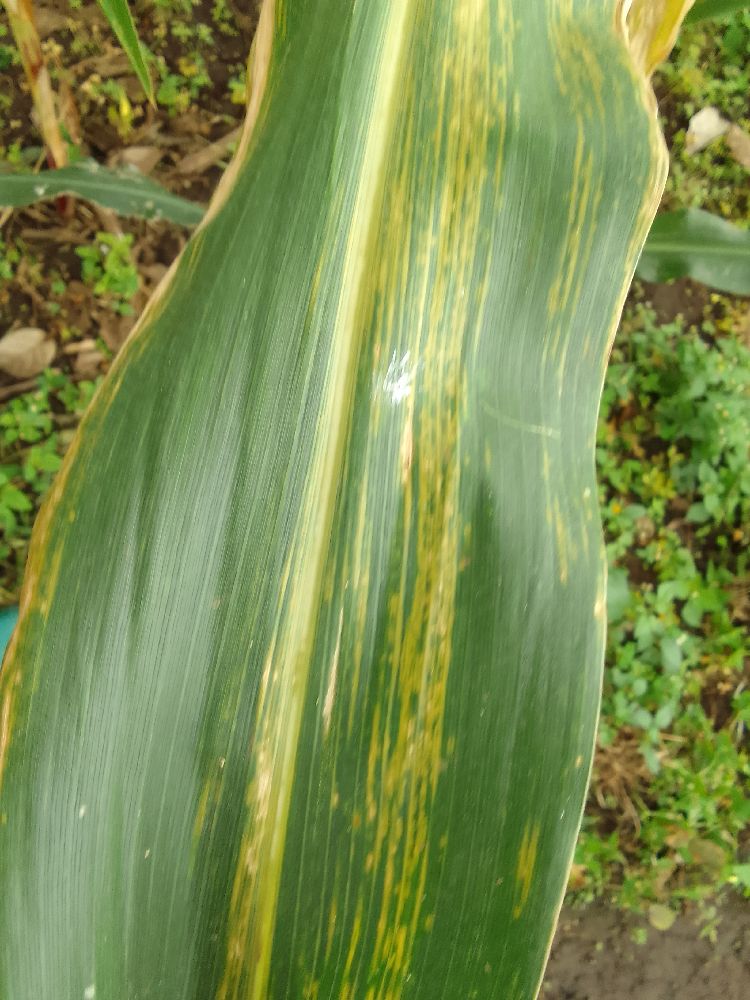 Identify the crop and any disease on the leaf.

maize, maize lethal necrosis
